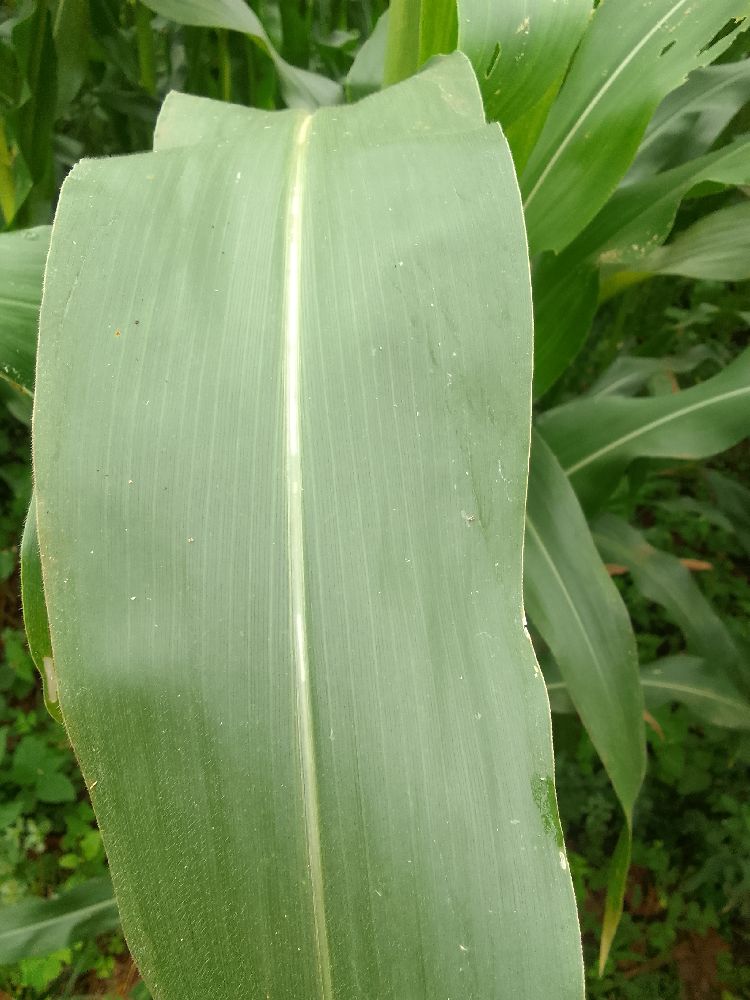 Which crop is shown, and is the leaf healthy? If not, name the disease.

maize, healthy
